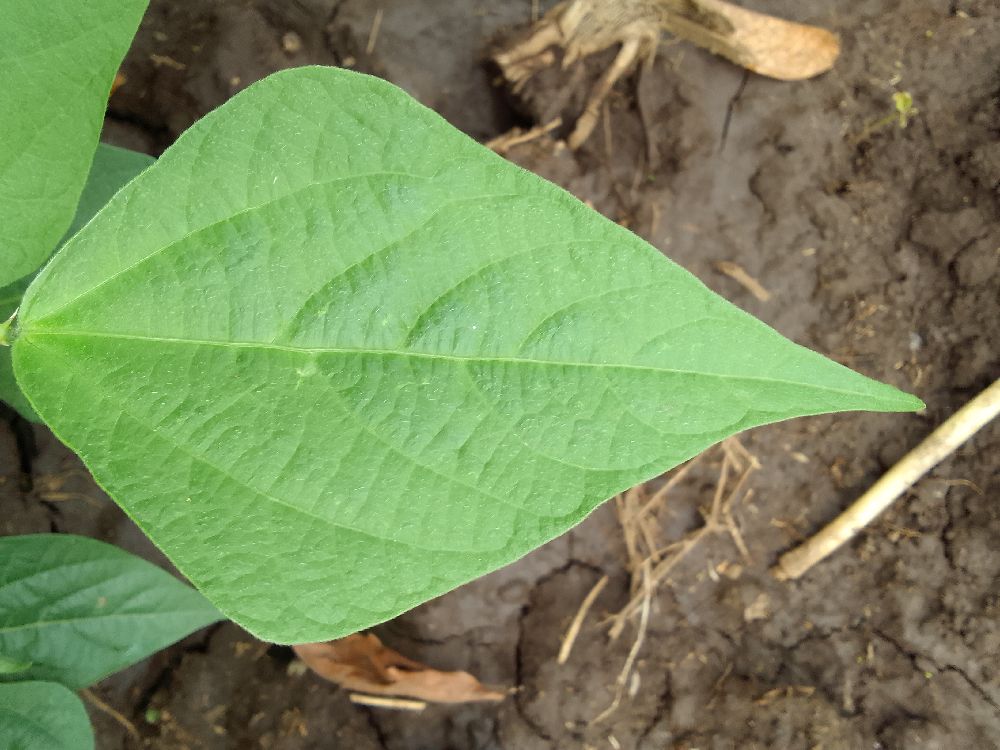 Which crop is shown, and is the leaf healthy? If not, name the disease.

common bean, healthy
